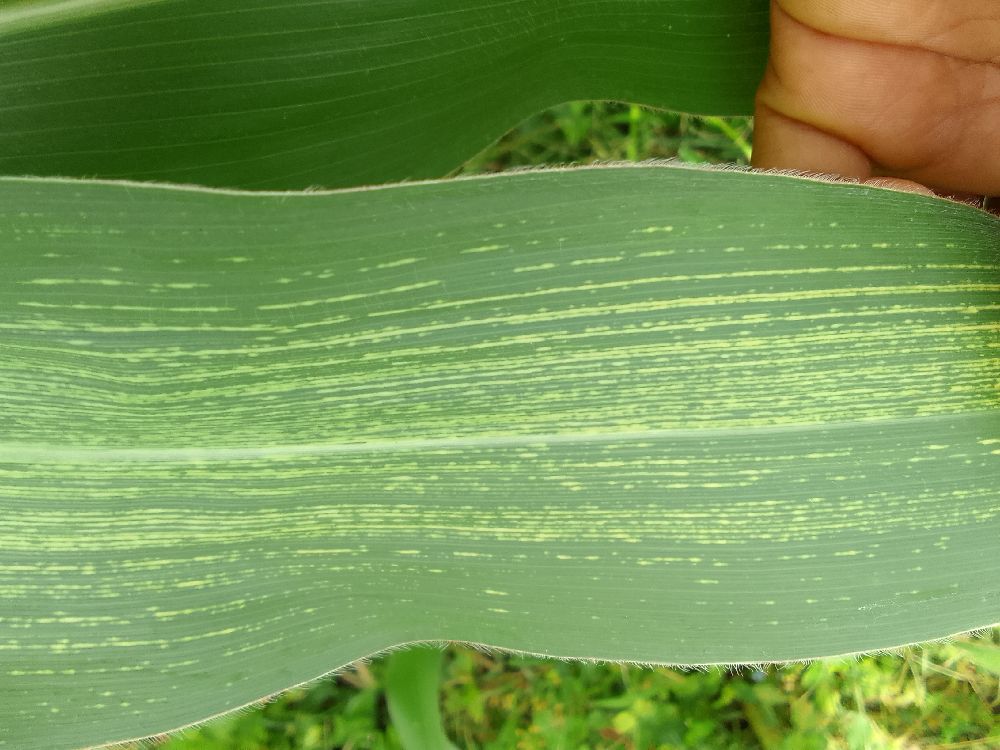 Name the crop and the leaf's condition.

maize, maize streak virus
